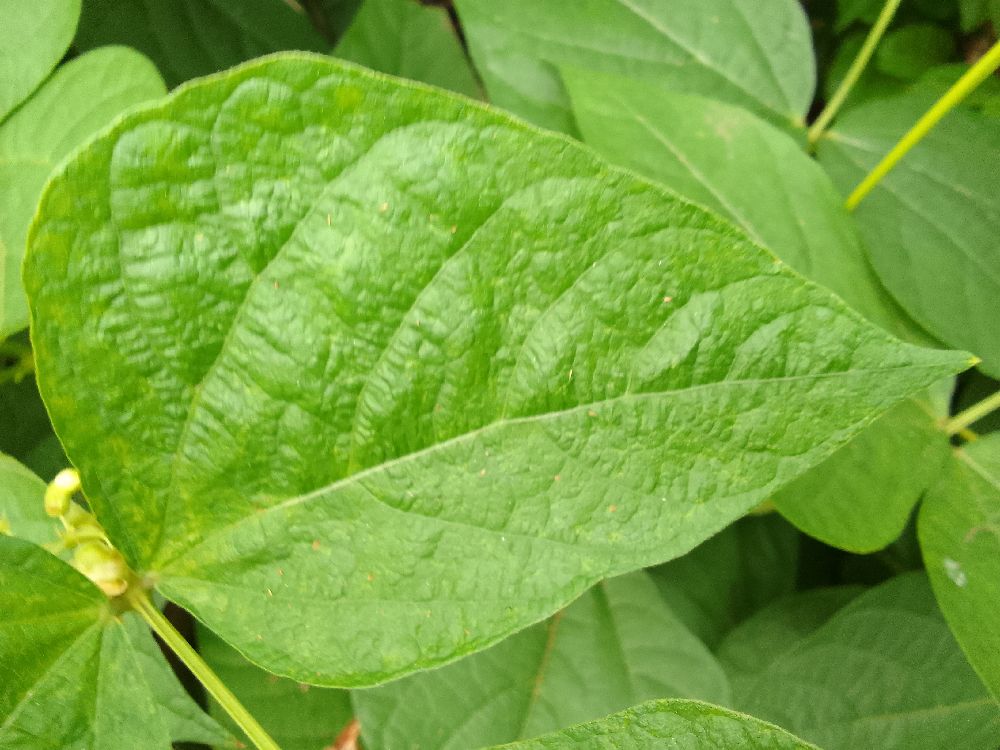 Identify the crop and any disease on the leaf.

common bean, healthy
